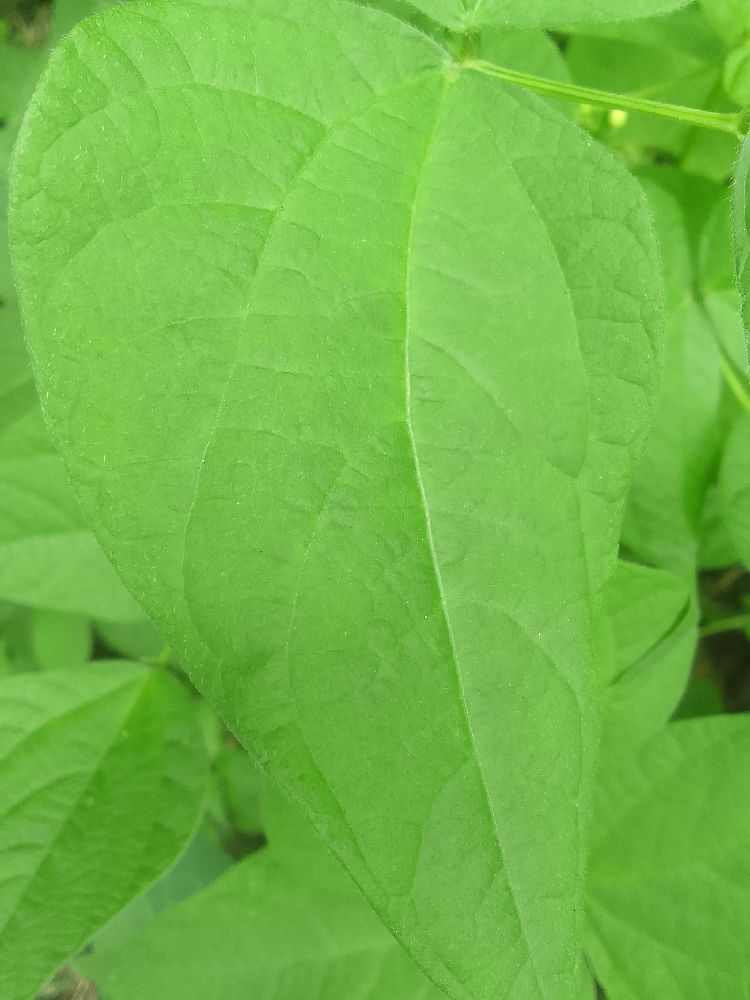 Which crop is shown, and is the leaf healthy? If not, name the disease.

common bean, healthy
